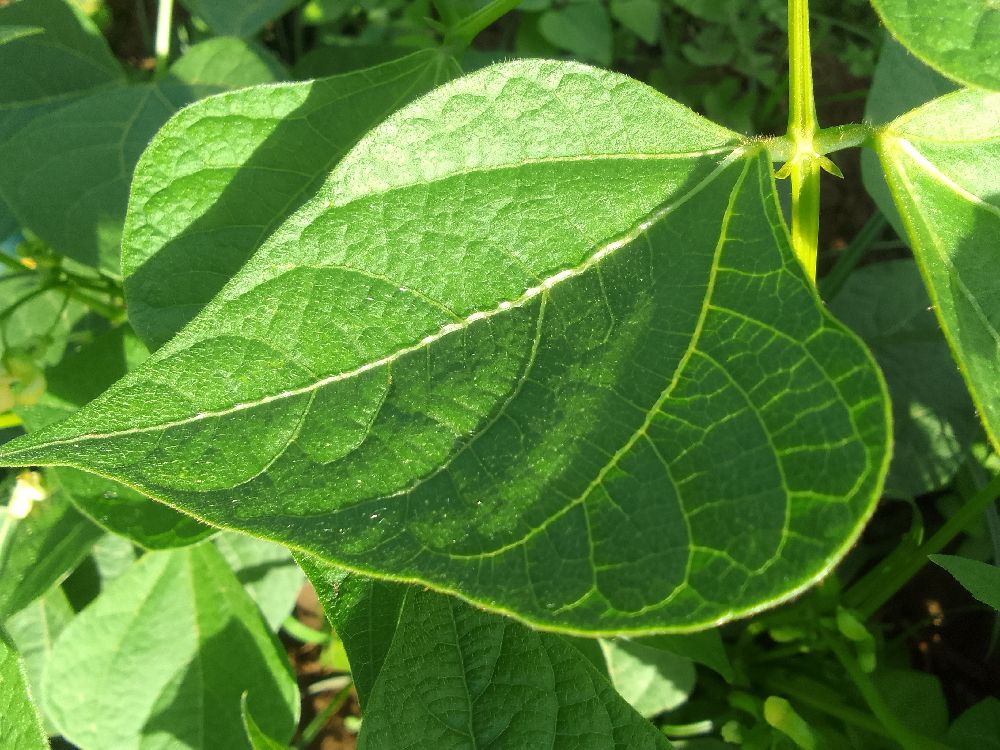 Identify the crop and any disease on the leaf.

common bean, healthy
